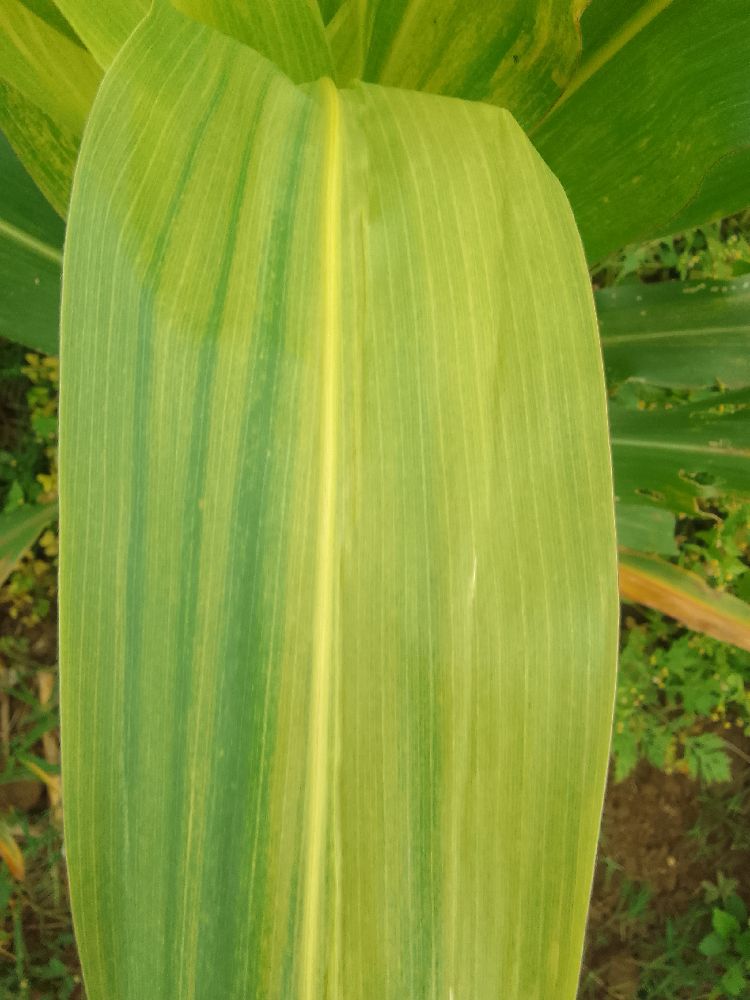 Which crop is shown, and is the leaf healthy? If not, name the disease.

maize, maize lethal necrosis
